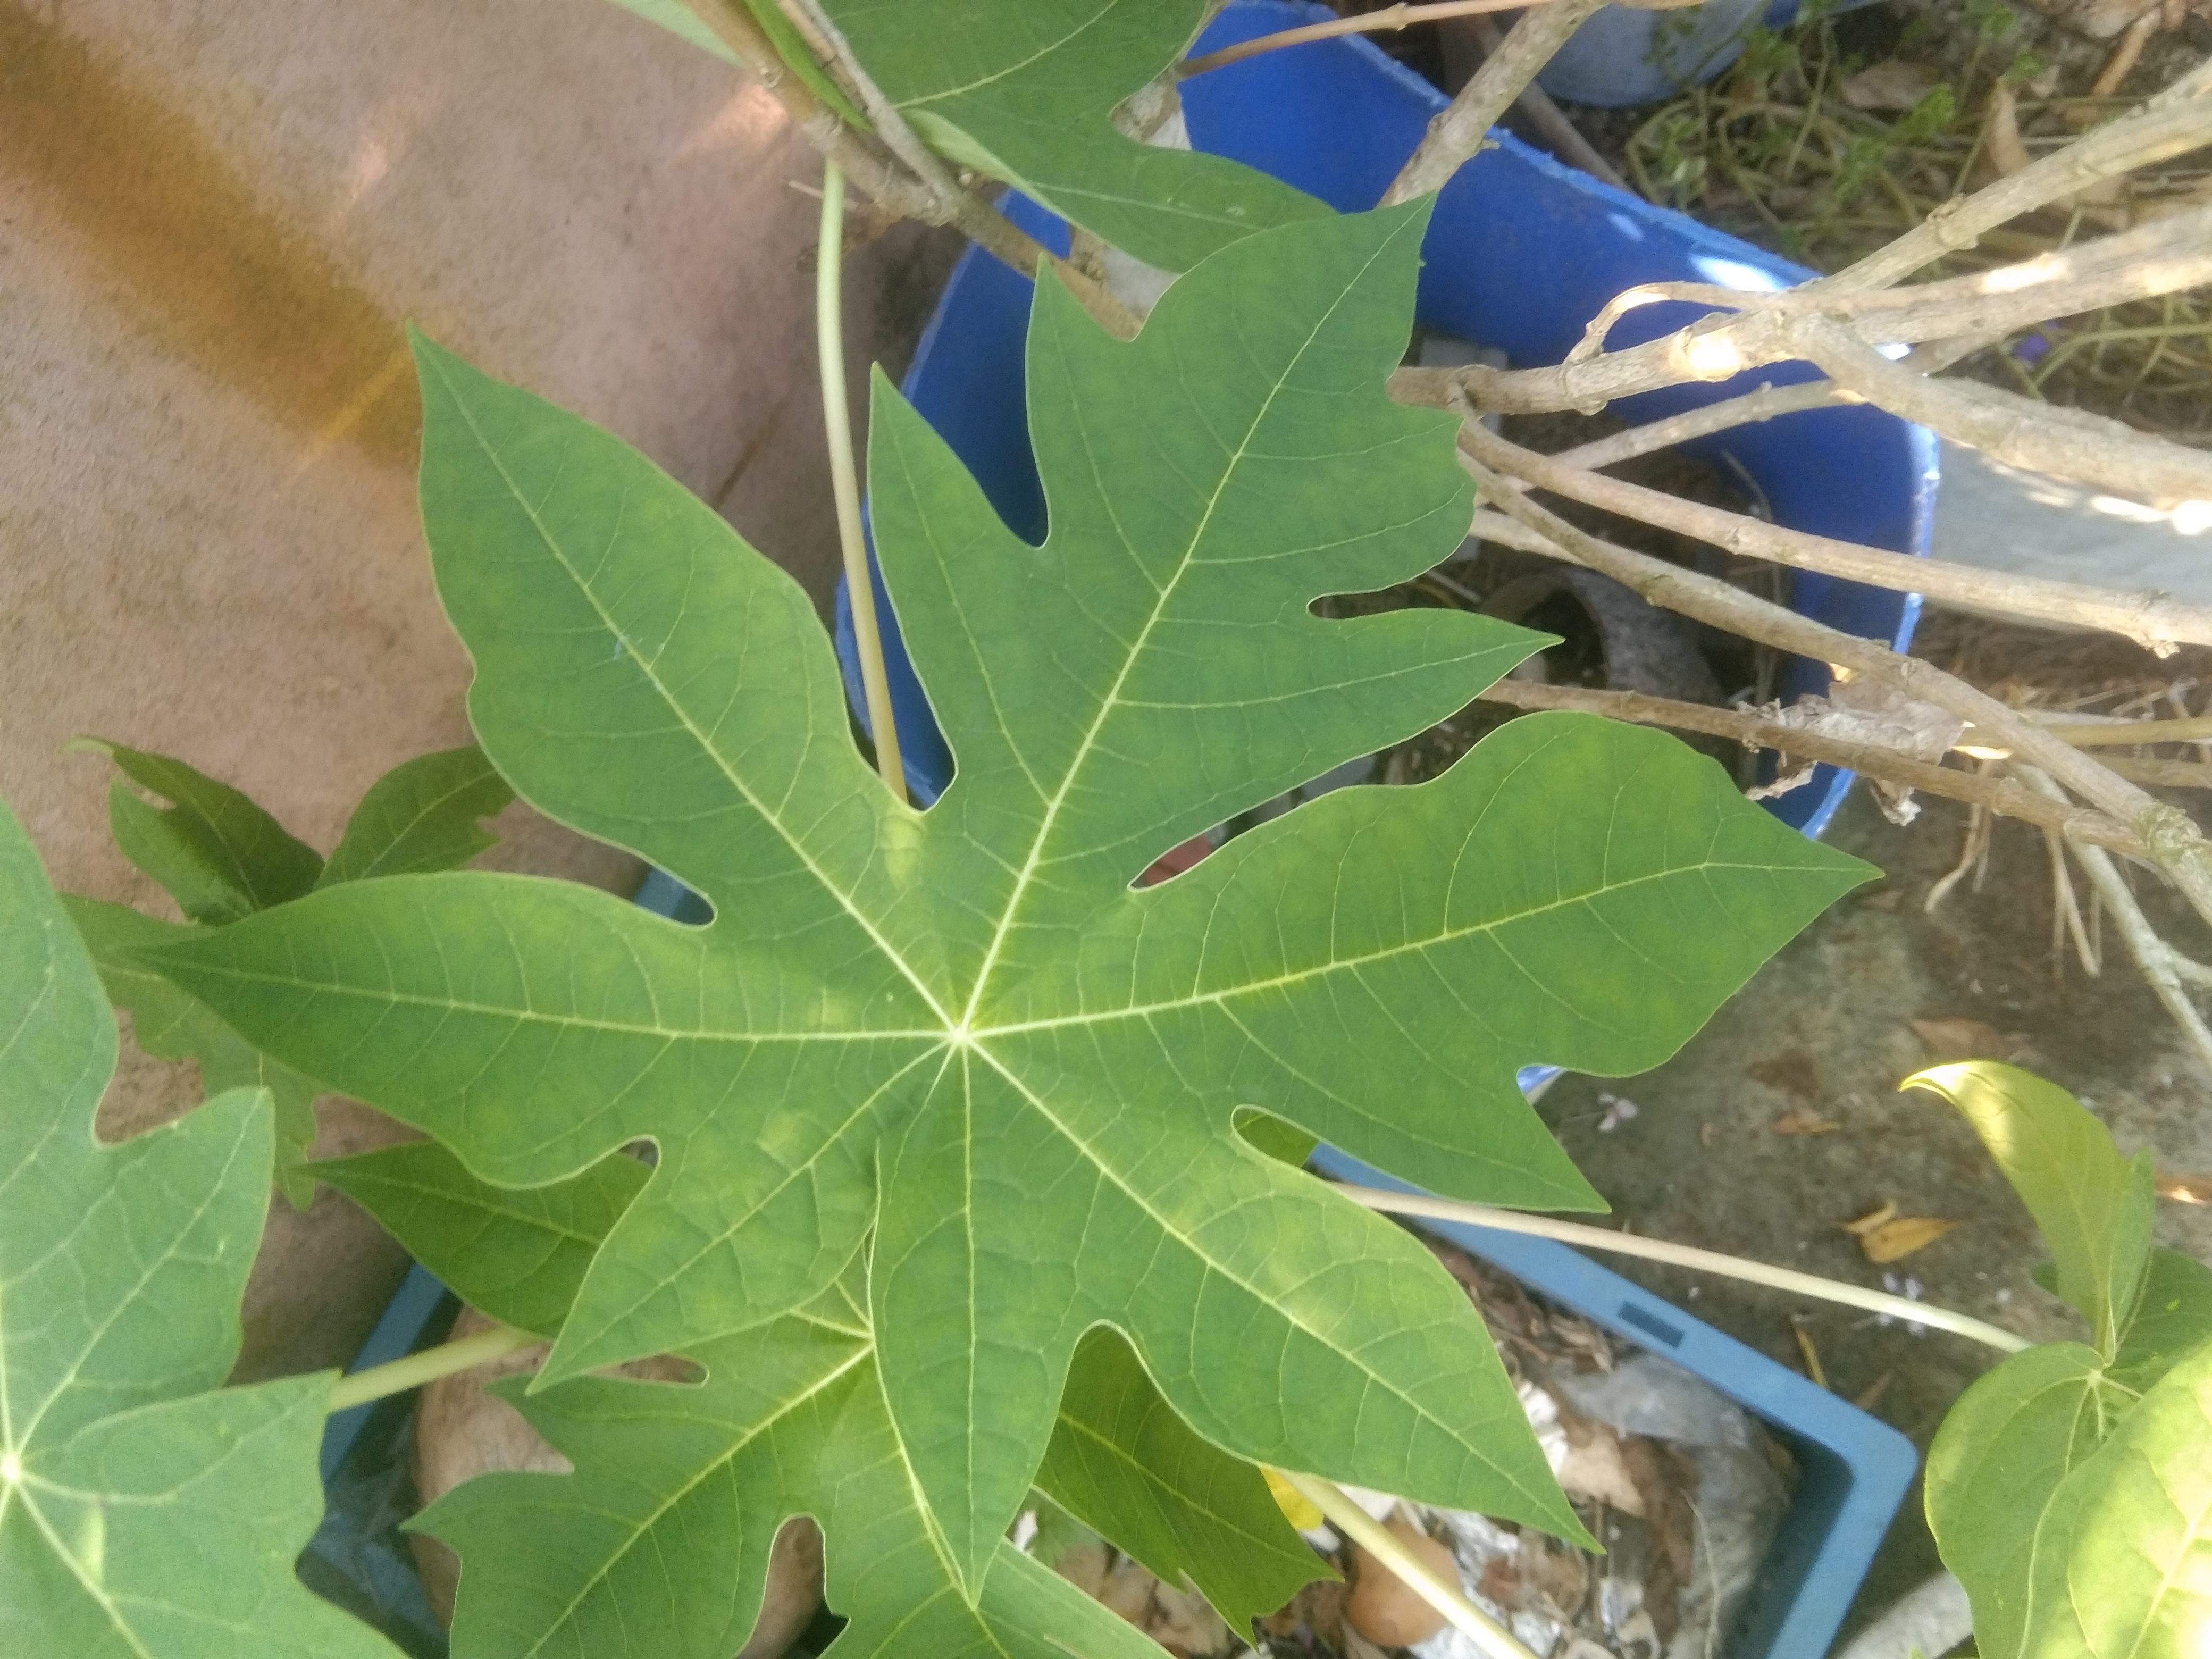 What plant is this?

papaya
